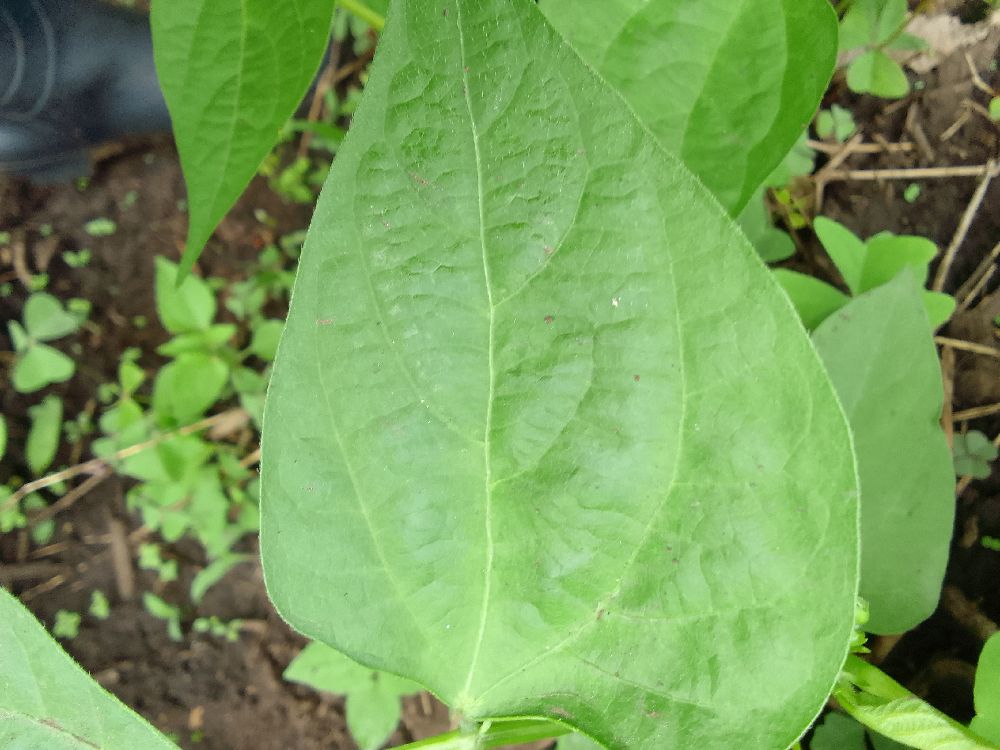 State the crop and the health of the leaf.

common bean, healthy
